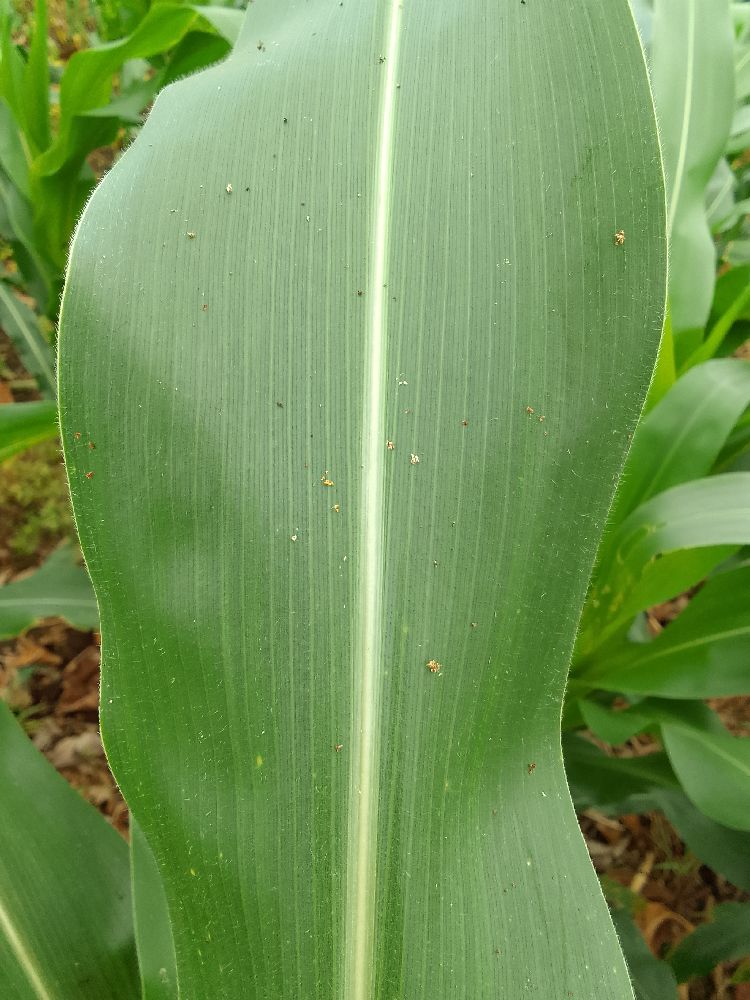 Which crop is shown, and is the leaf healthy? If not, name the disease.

maize, healthy
